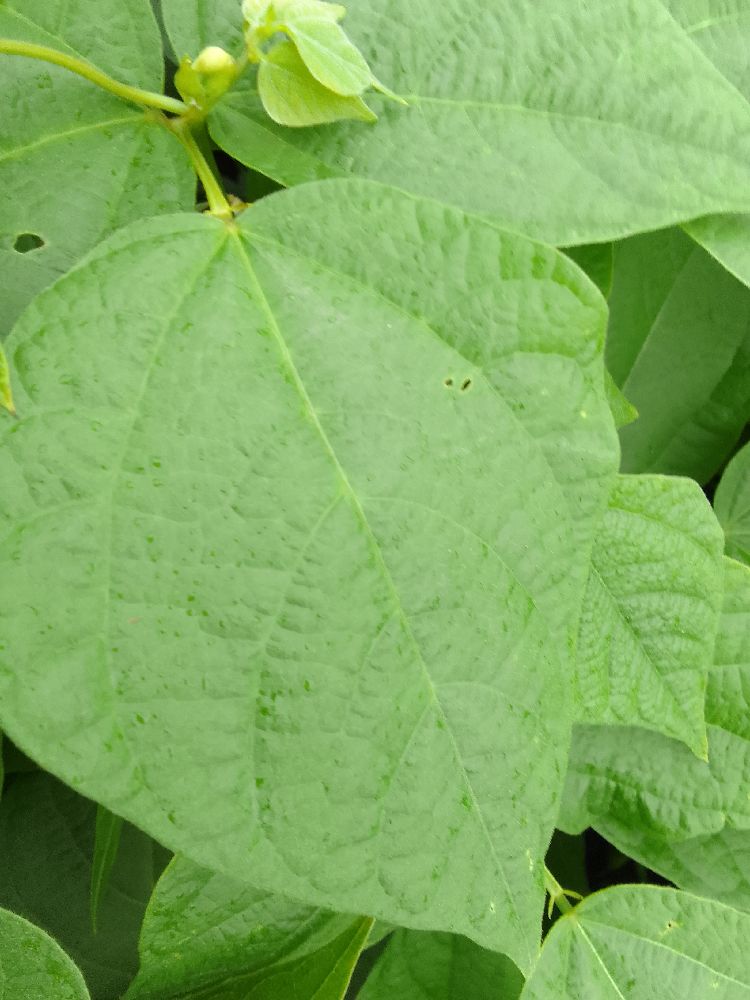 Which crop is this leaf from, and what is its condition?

common bean, healthy
